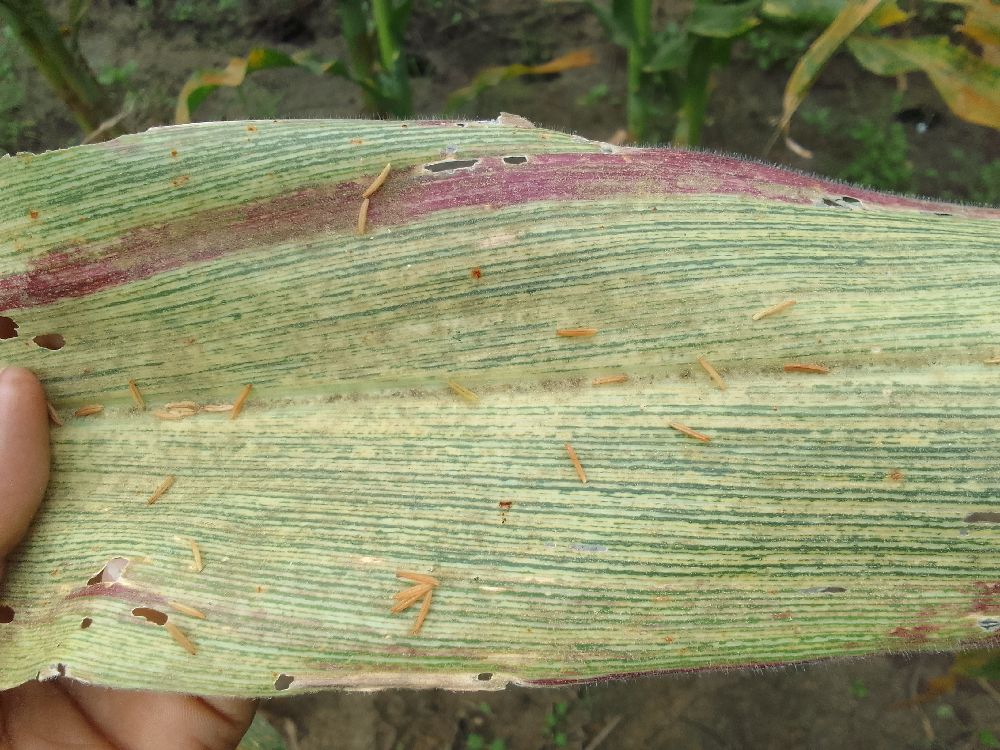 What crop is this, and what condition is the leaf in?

maize, maize streak virus
